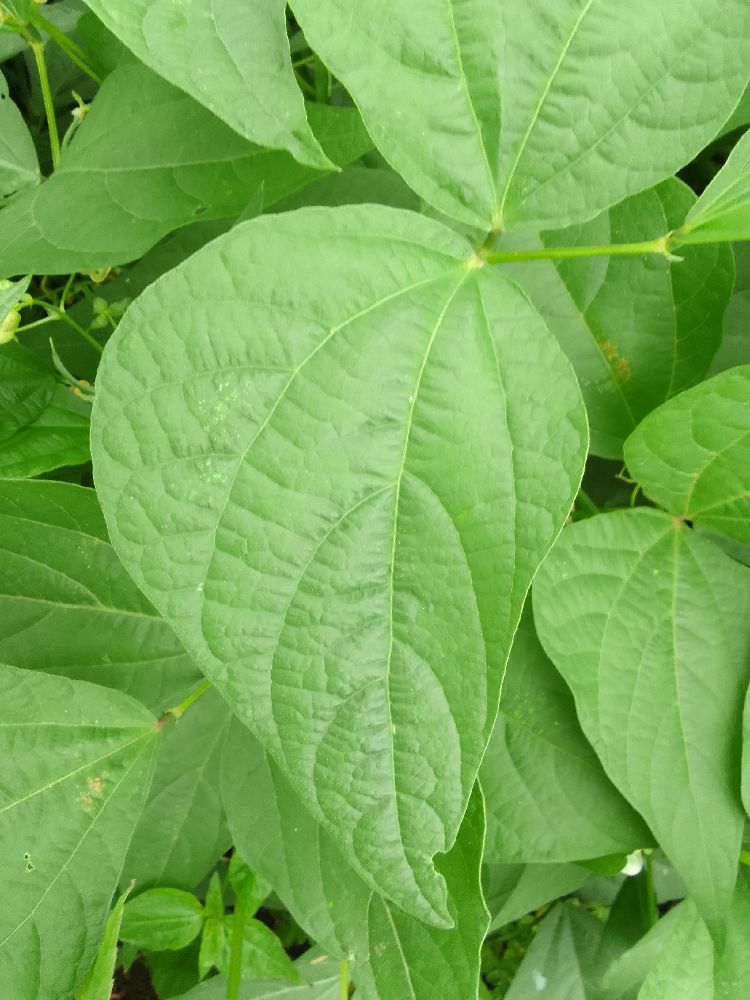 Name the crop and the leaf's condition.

common bean, healthy
